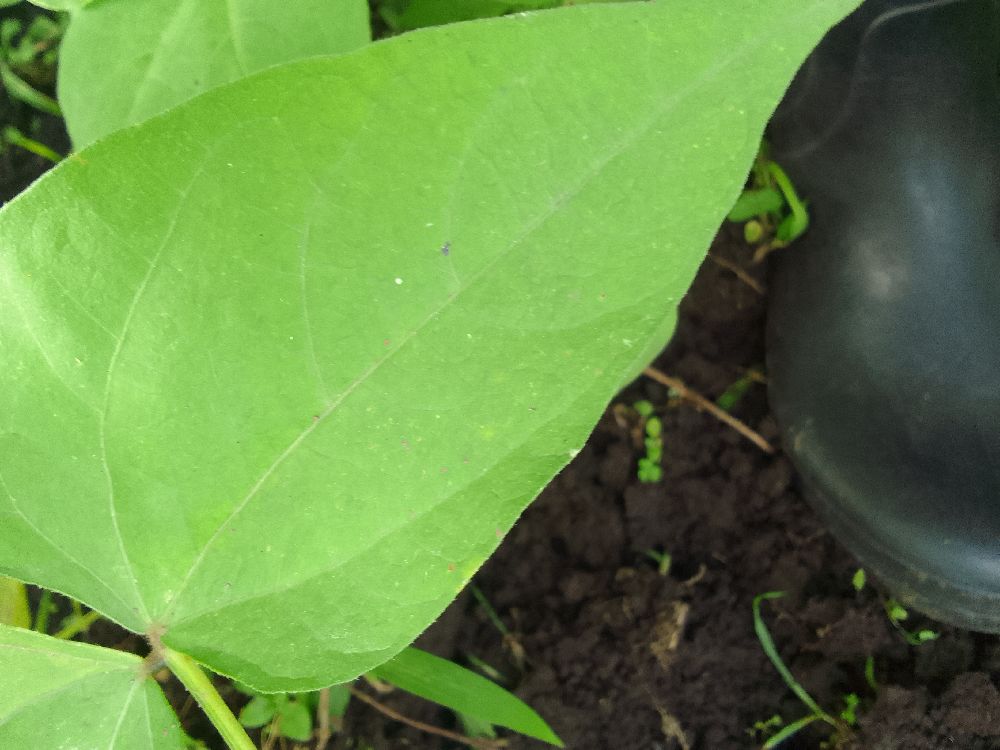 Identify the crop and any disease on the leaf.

common bean, healthy
